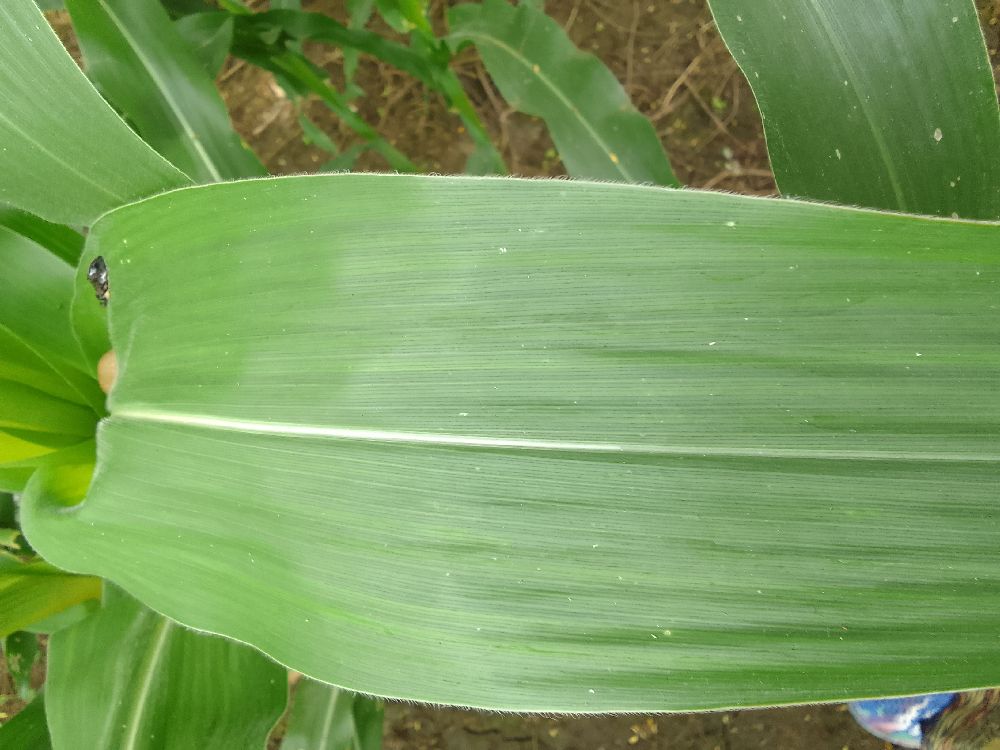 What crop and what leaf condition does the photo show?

maize, healthy
